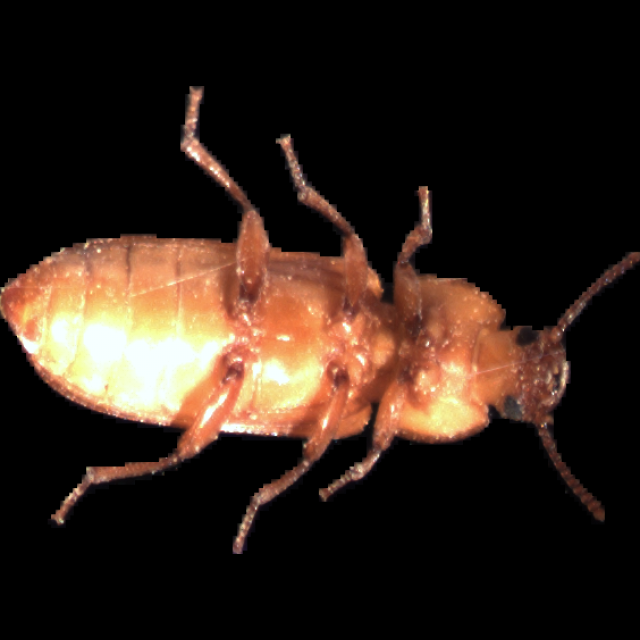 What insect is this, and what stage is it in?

mealworm beetle
